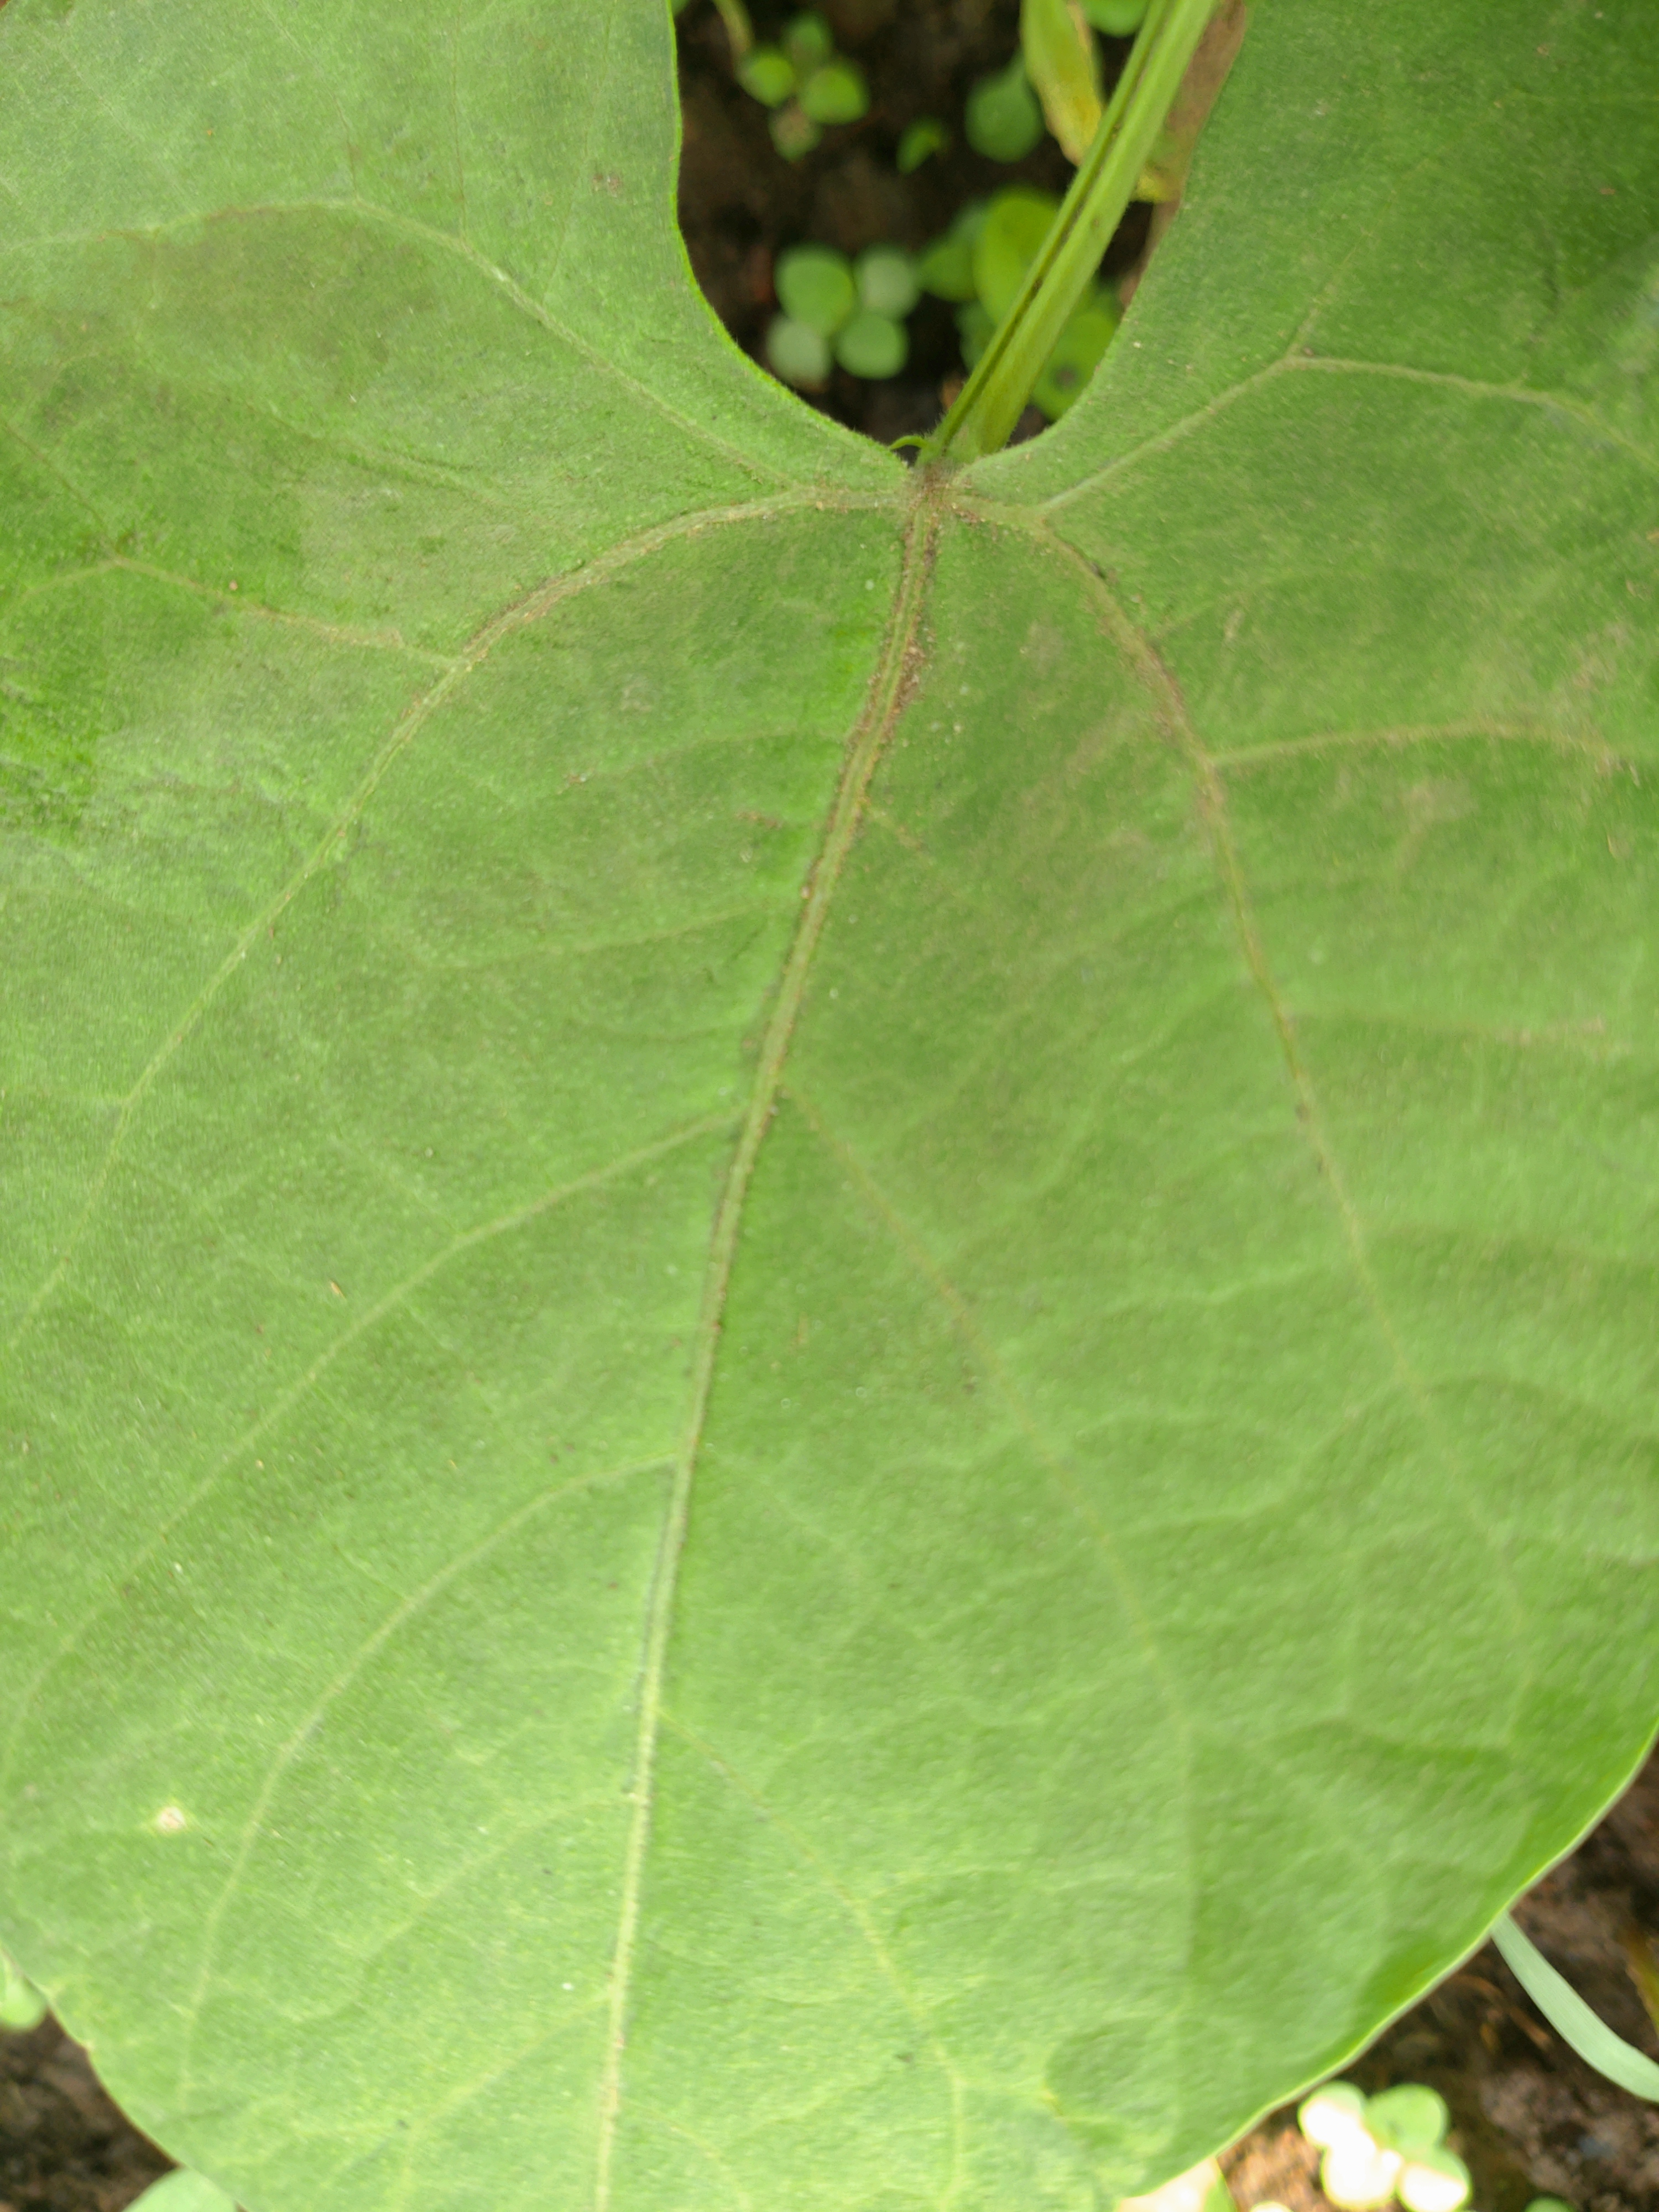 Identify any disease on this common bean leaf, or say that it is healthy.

healthy
